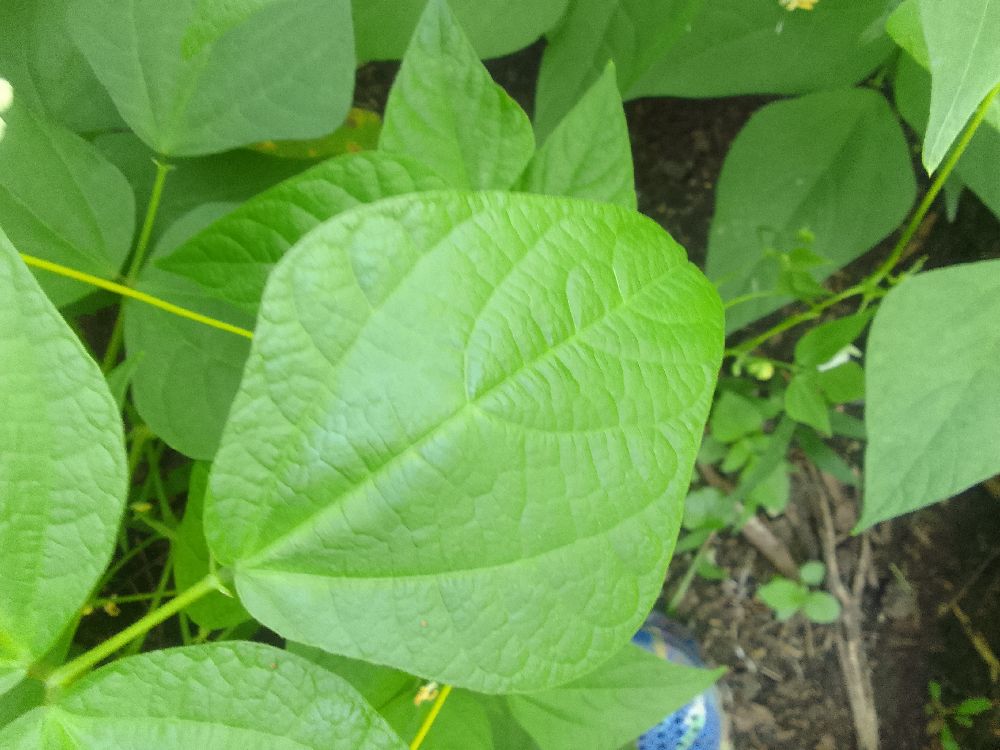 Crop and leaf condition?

common bean, healthy
